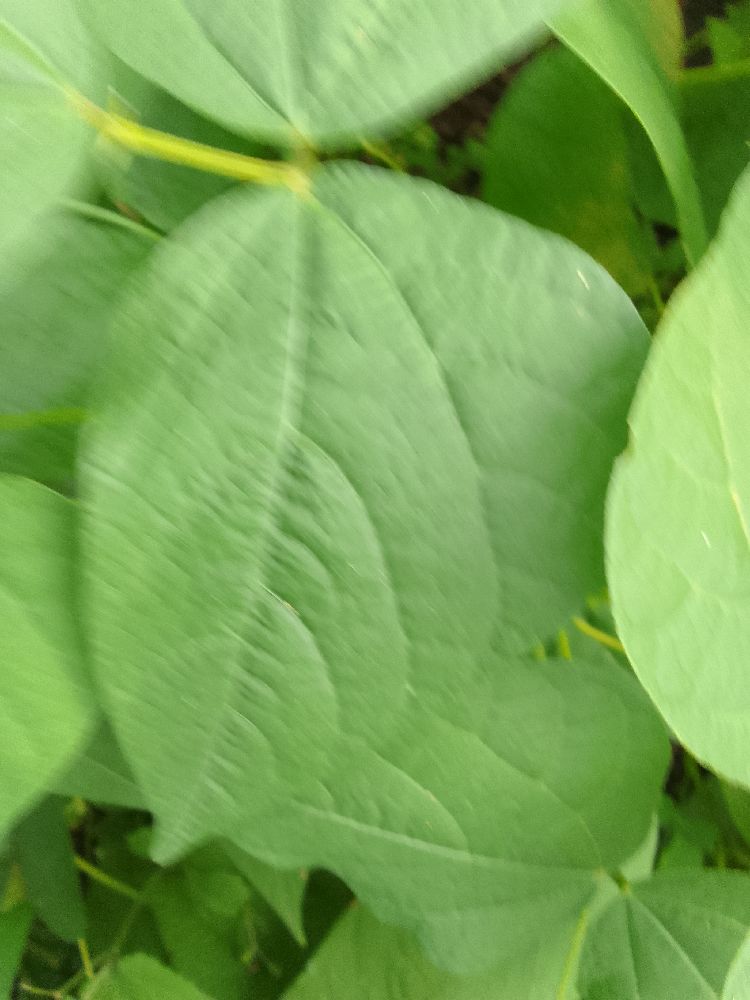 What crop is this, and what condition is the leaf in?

common bean, healthy
